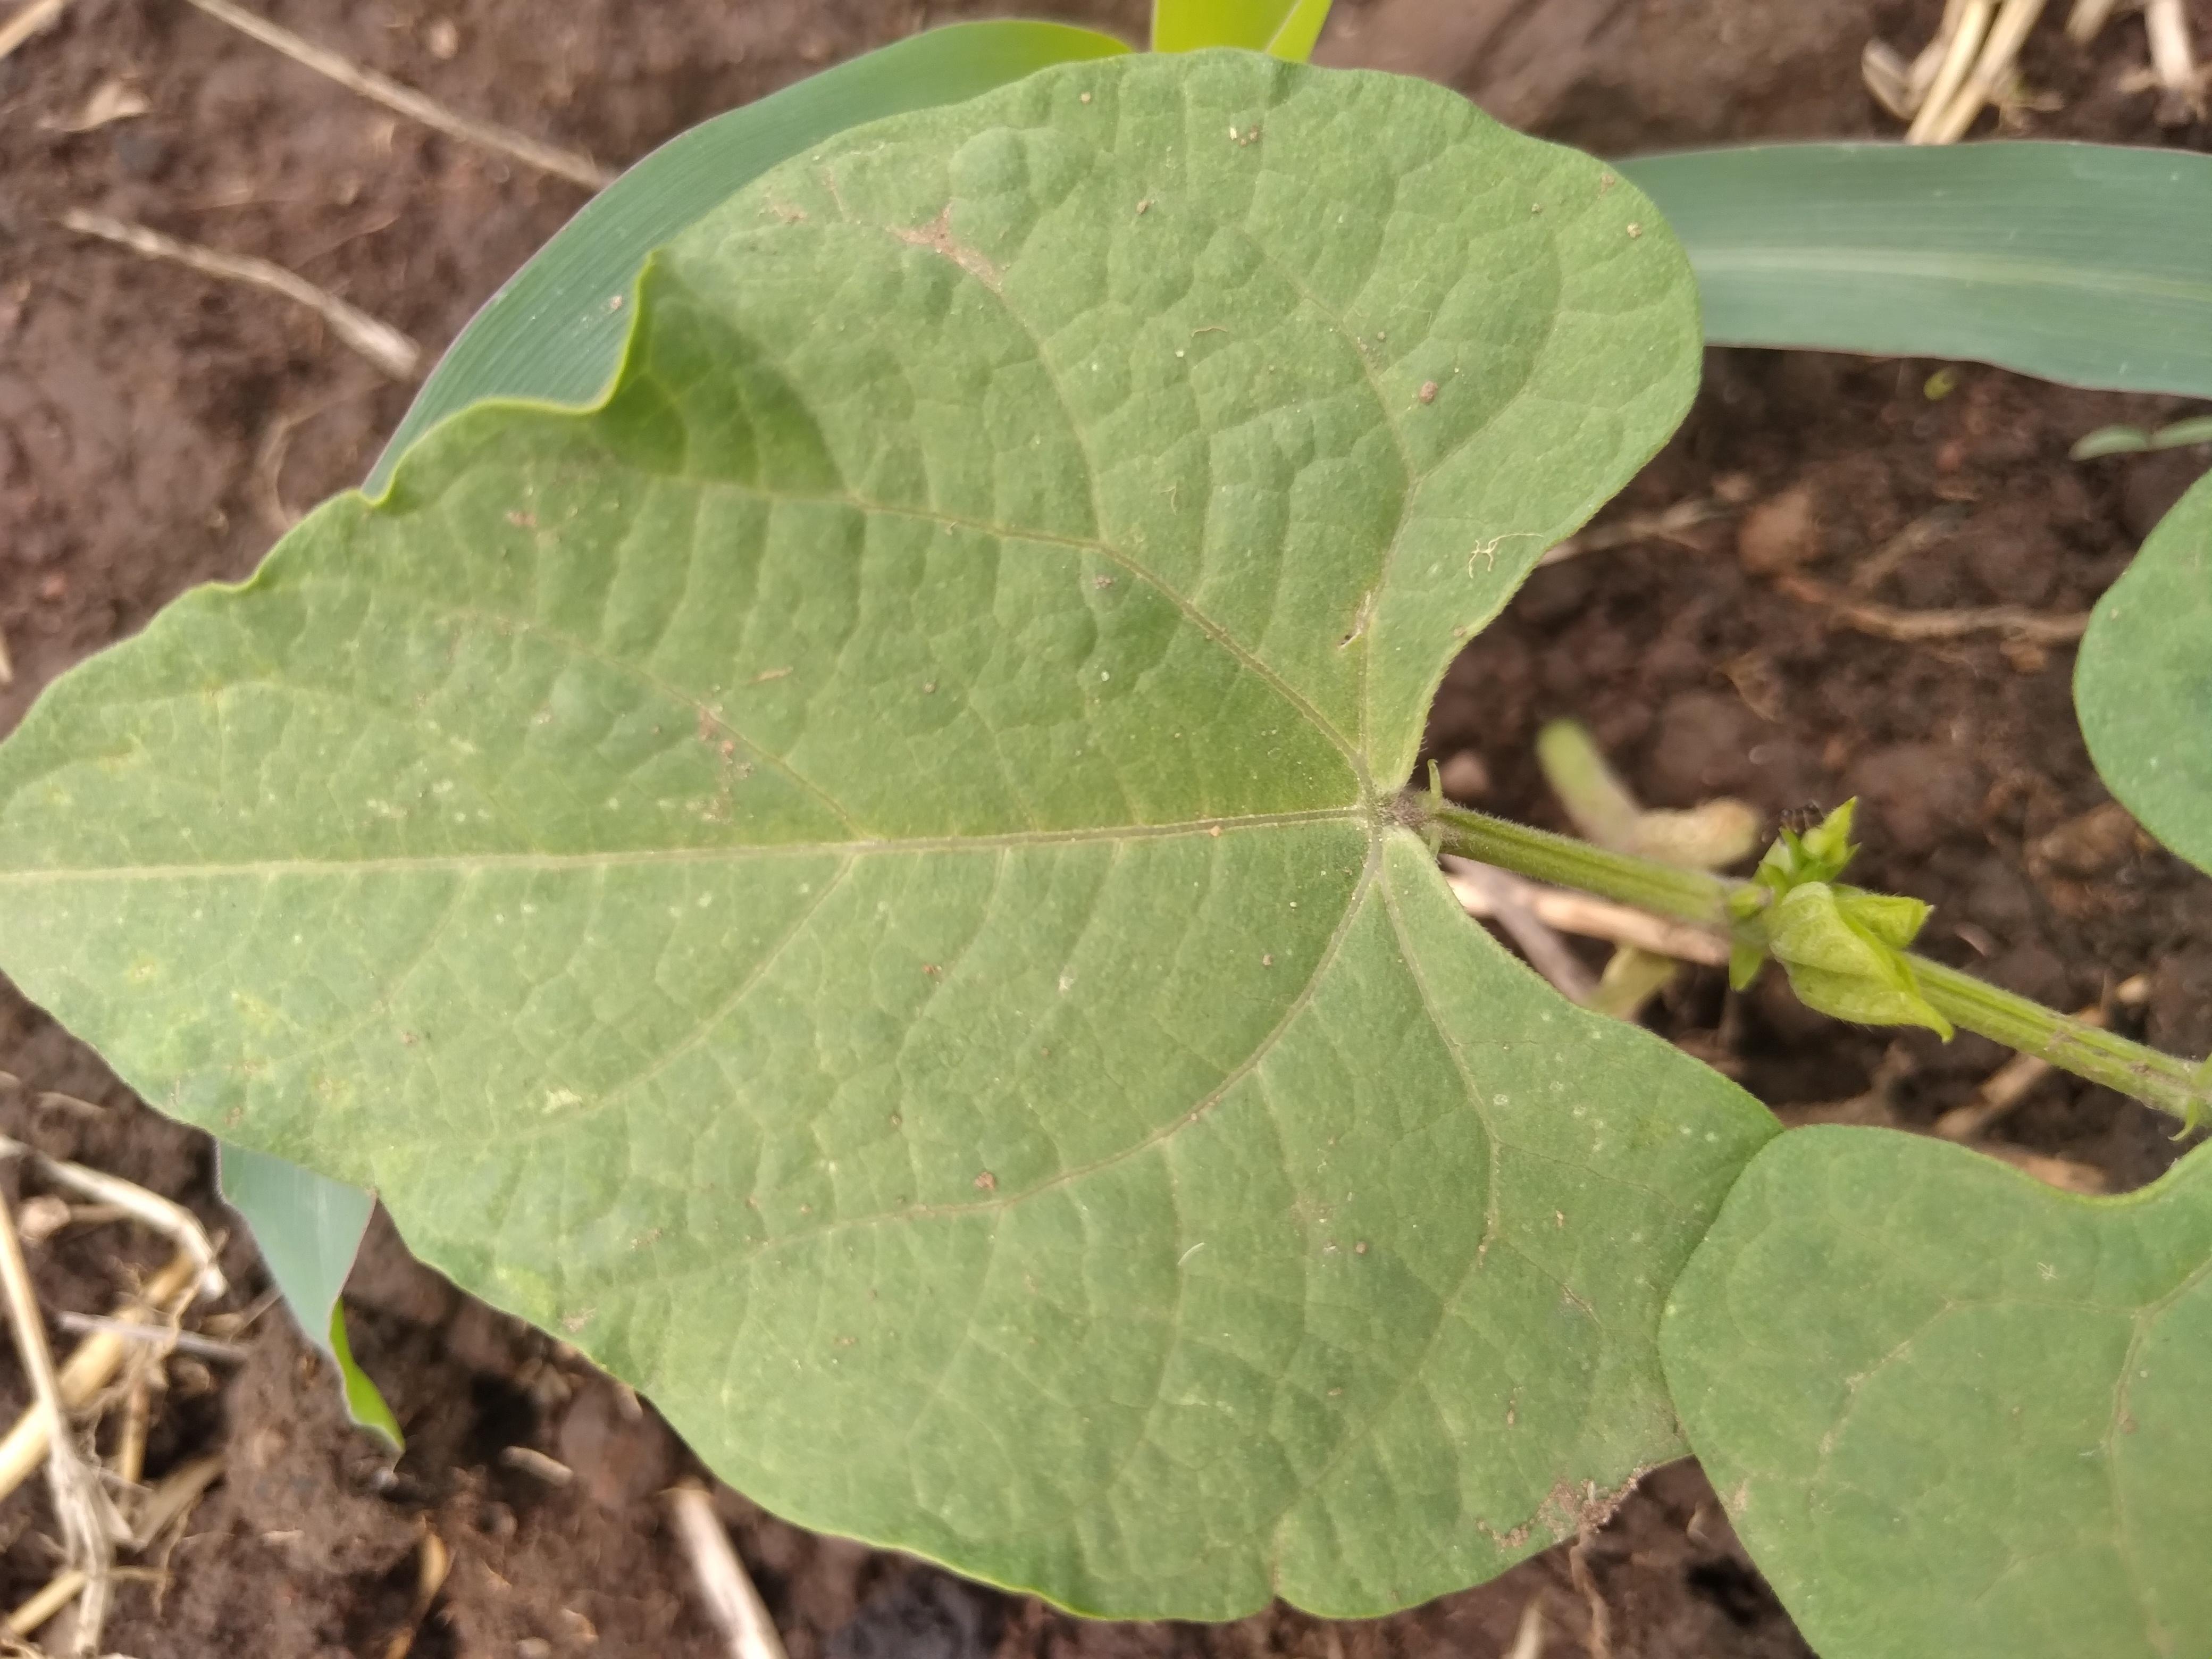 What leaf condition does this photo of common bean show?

healthy
